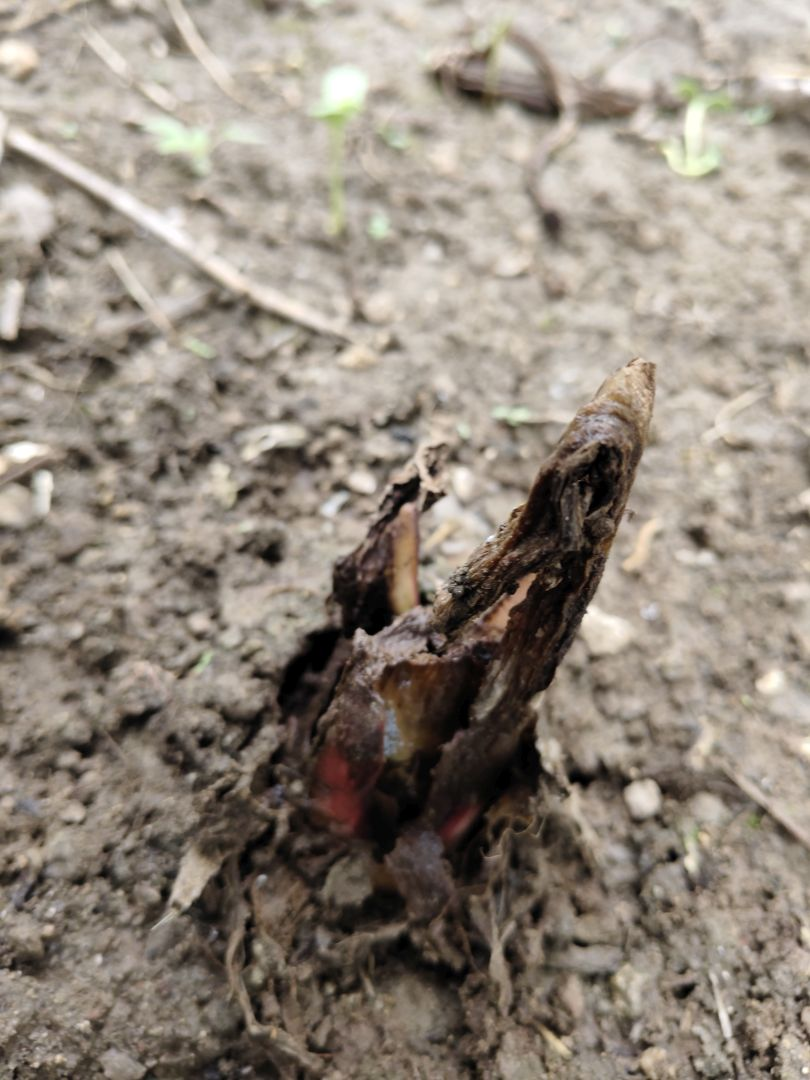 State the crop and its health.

taro, root rot
